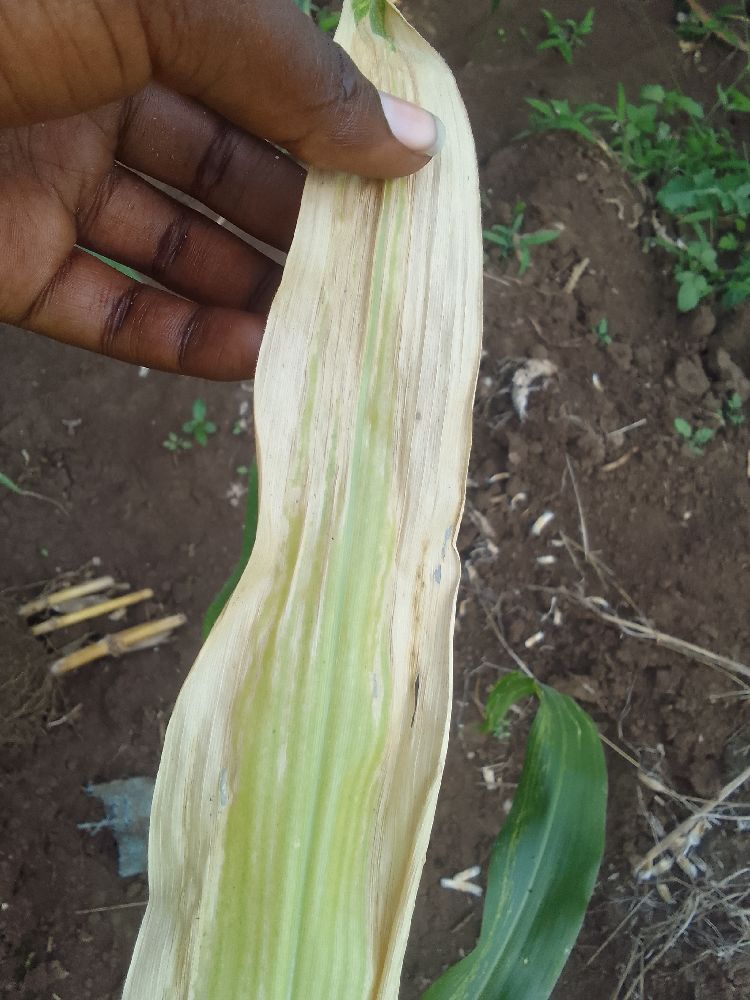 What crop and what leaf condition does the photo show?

maize, maize lethal necrosis
